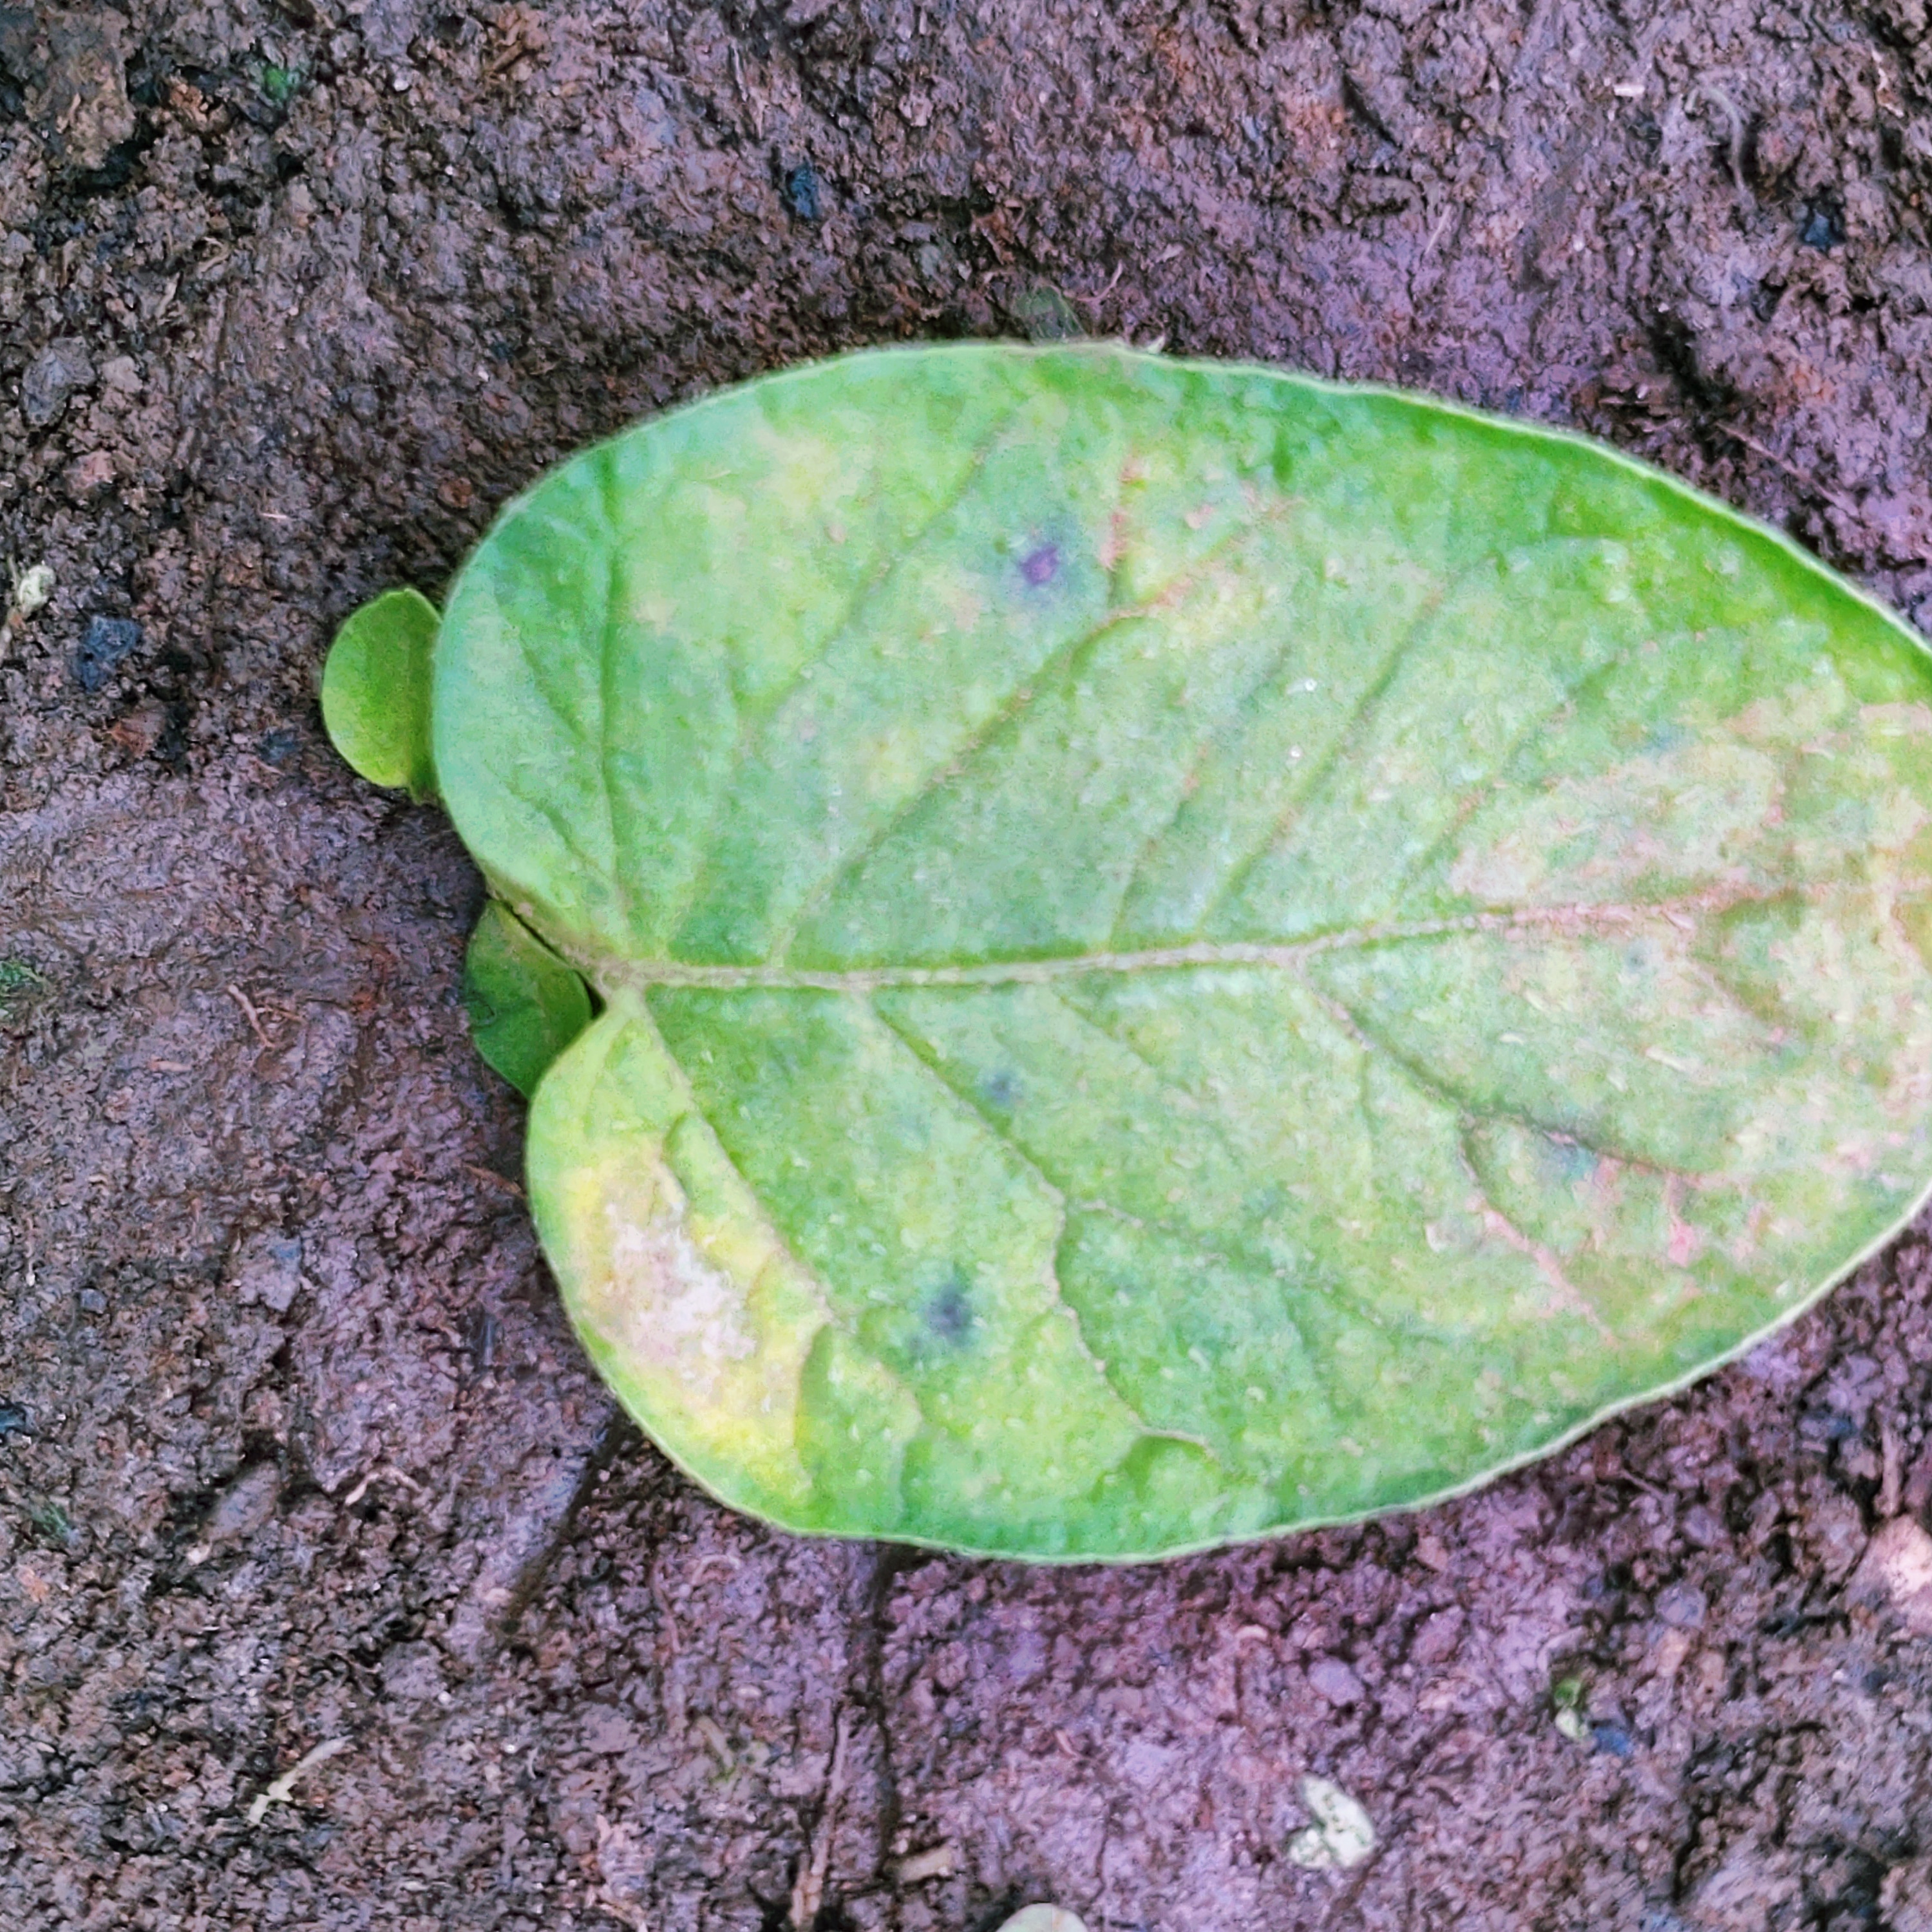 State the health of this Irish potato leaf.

late blight
